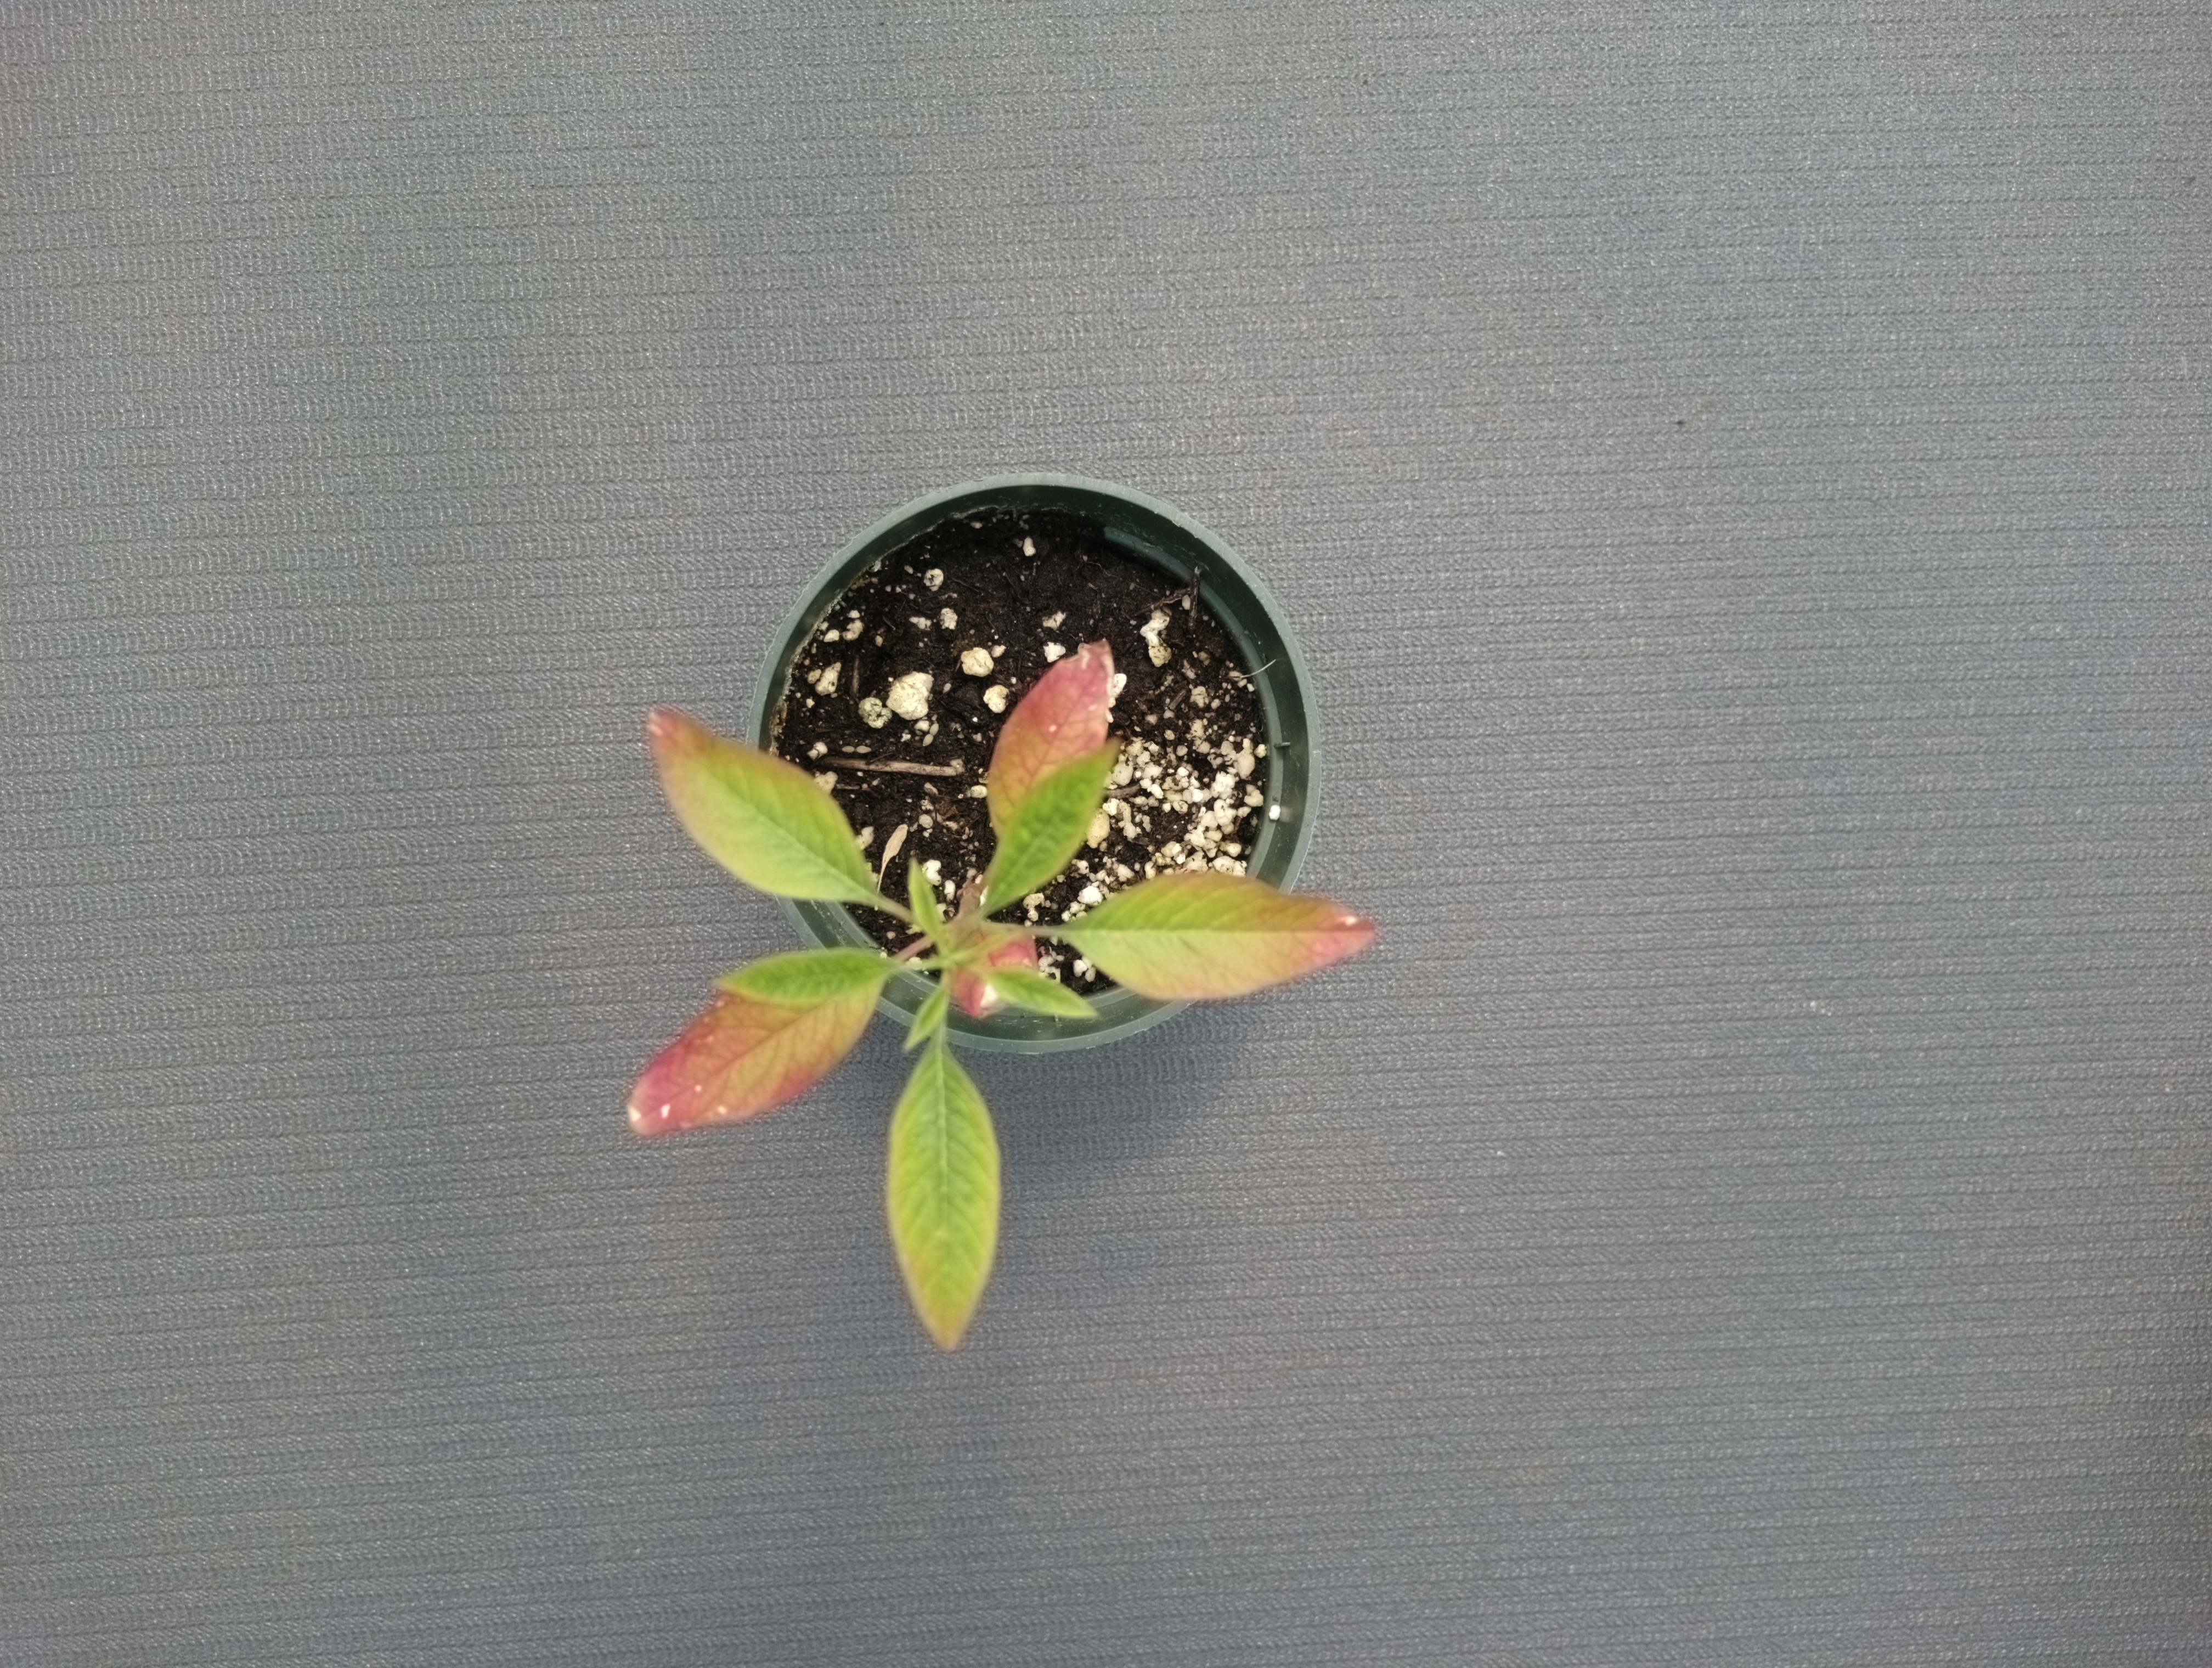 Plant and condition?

waterhemp, healthy untreated
